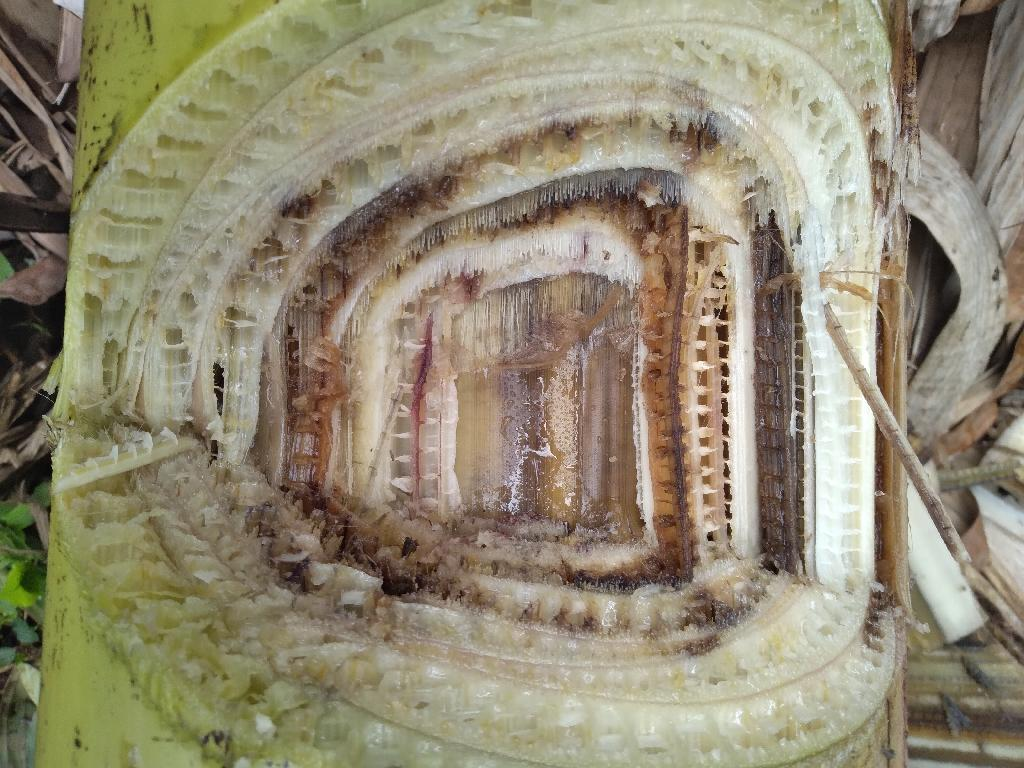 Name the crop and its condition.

banana, fusarium wilt race 1
